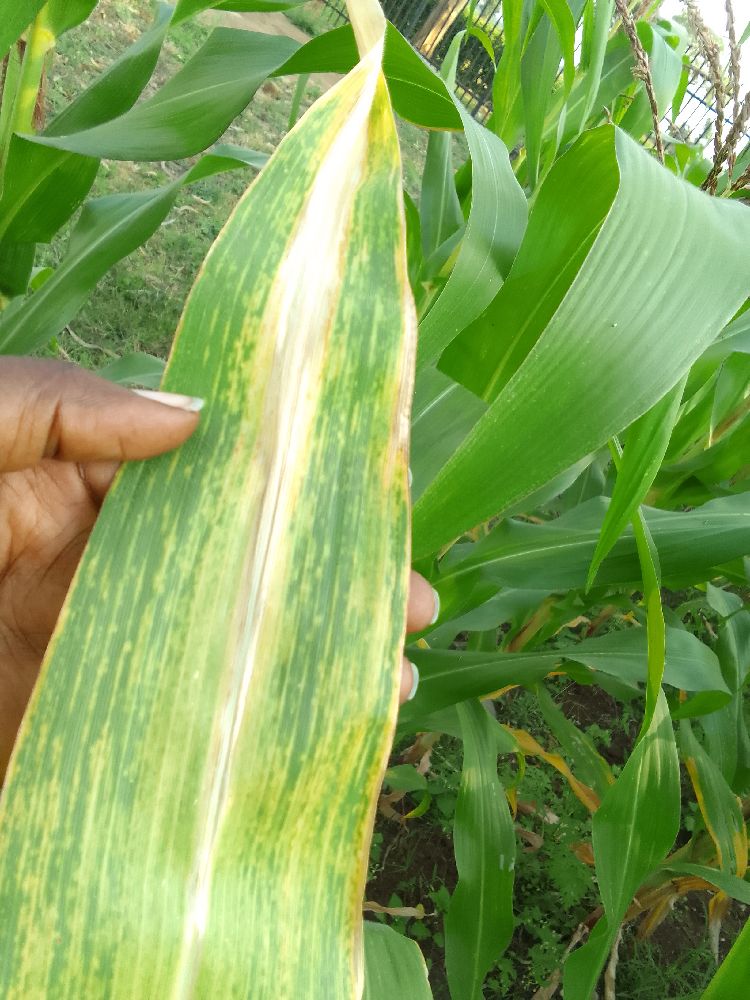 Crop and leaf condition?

maize, maize lethal necrosis
